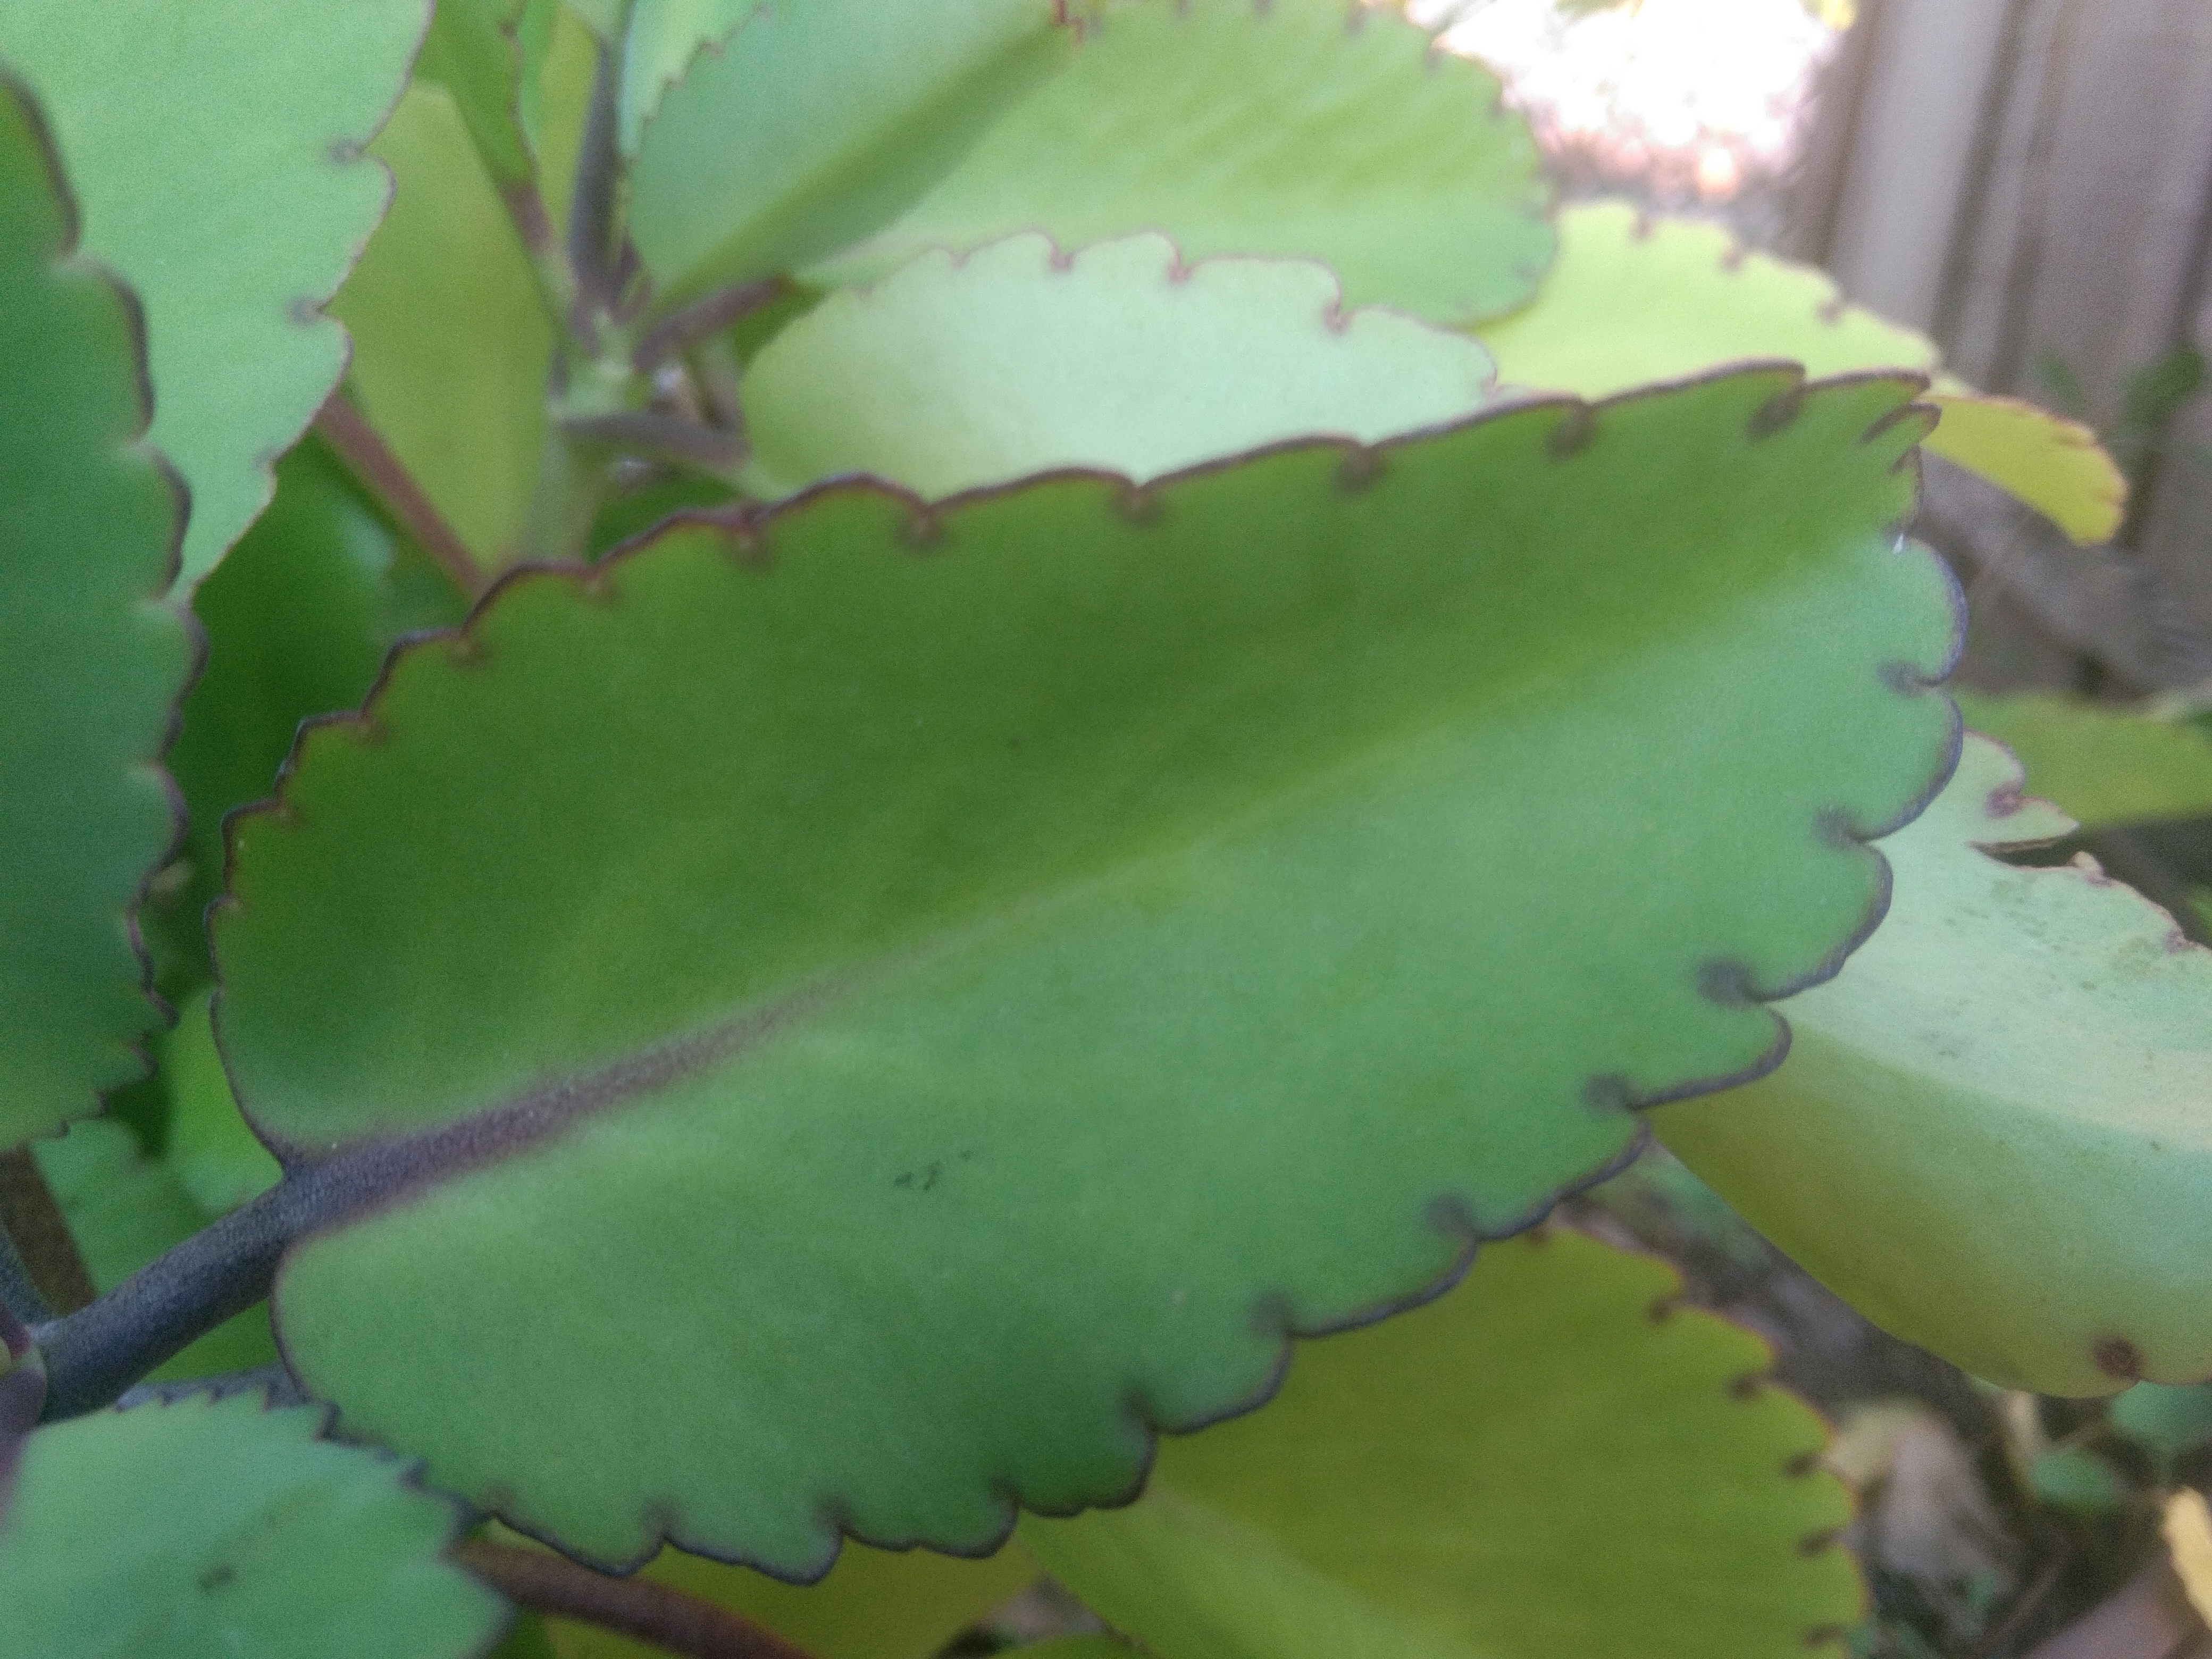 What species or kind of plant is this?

pathorkuci
